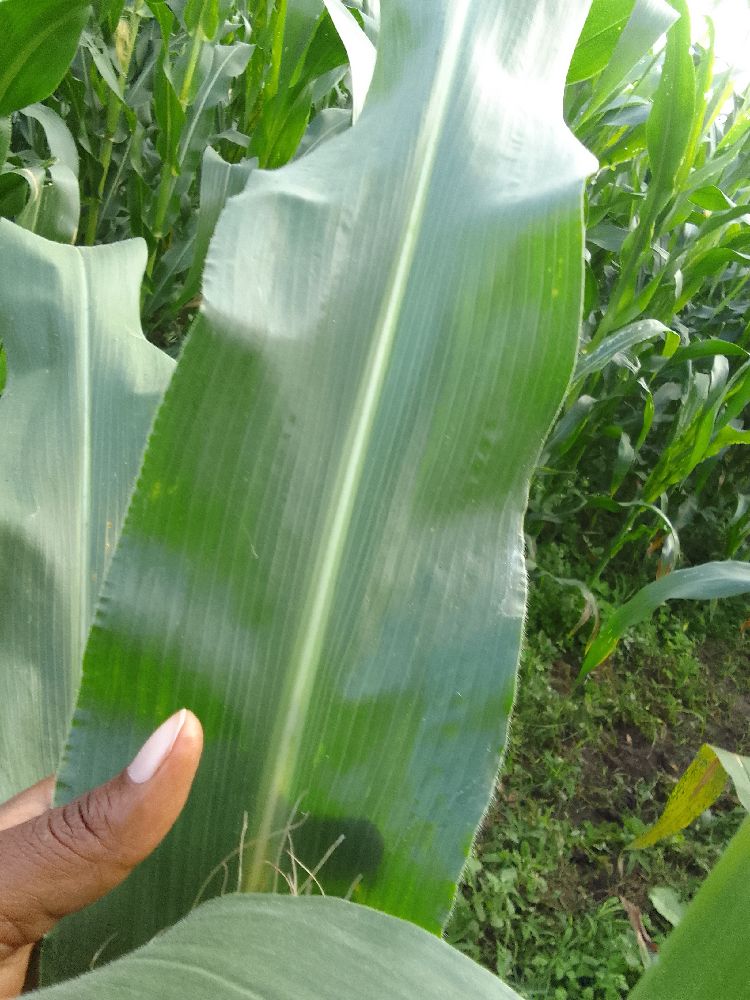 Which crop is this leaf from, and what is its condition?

maize, healthy
